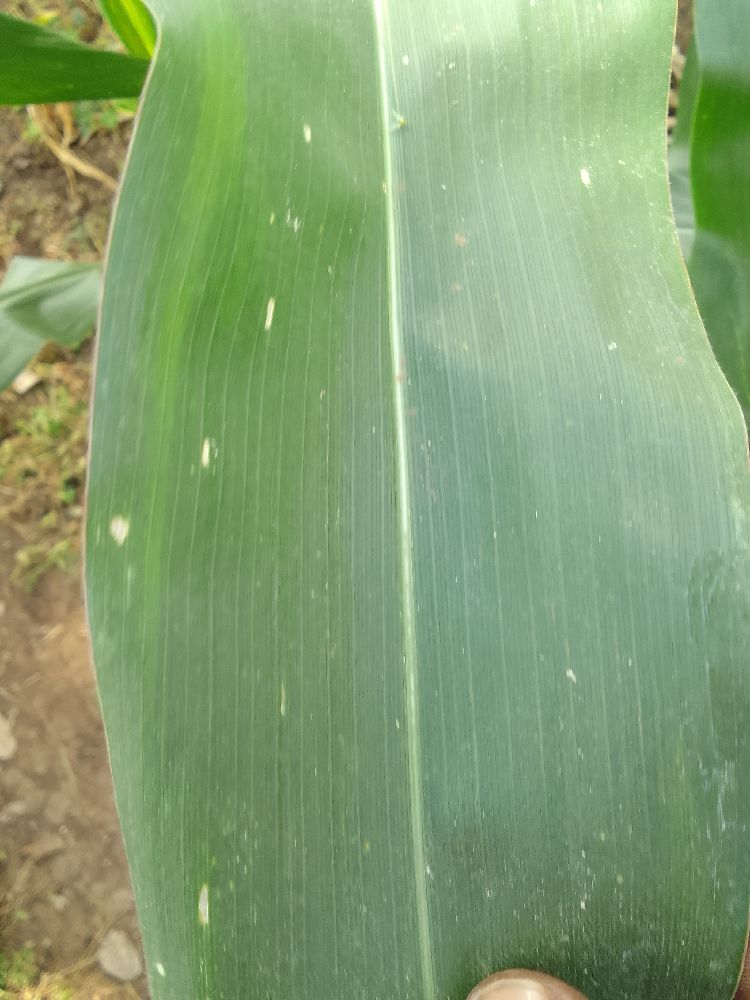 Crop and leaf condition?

maize, healthy
